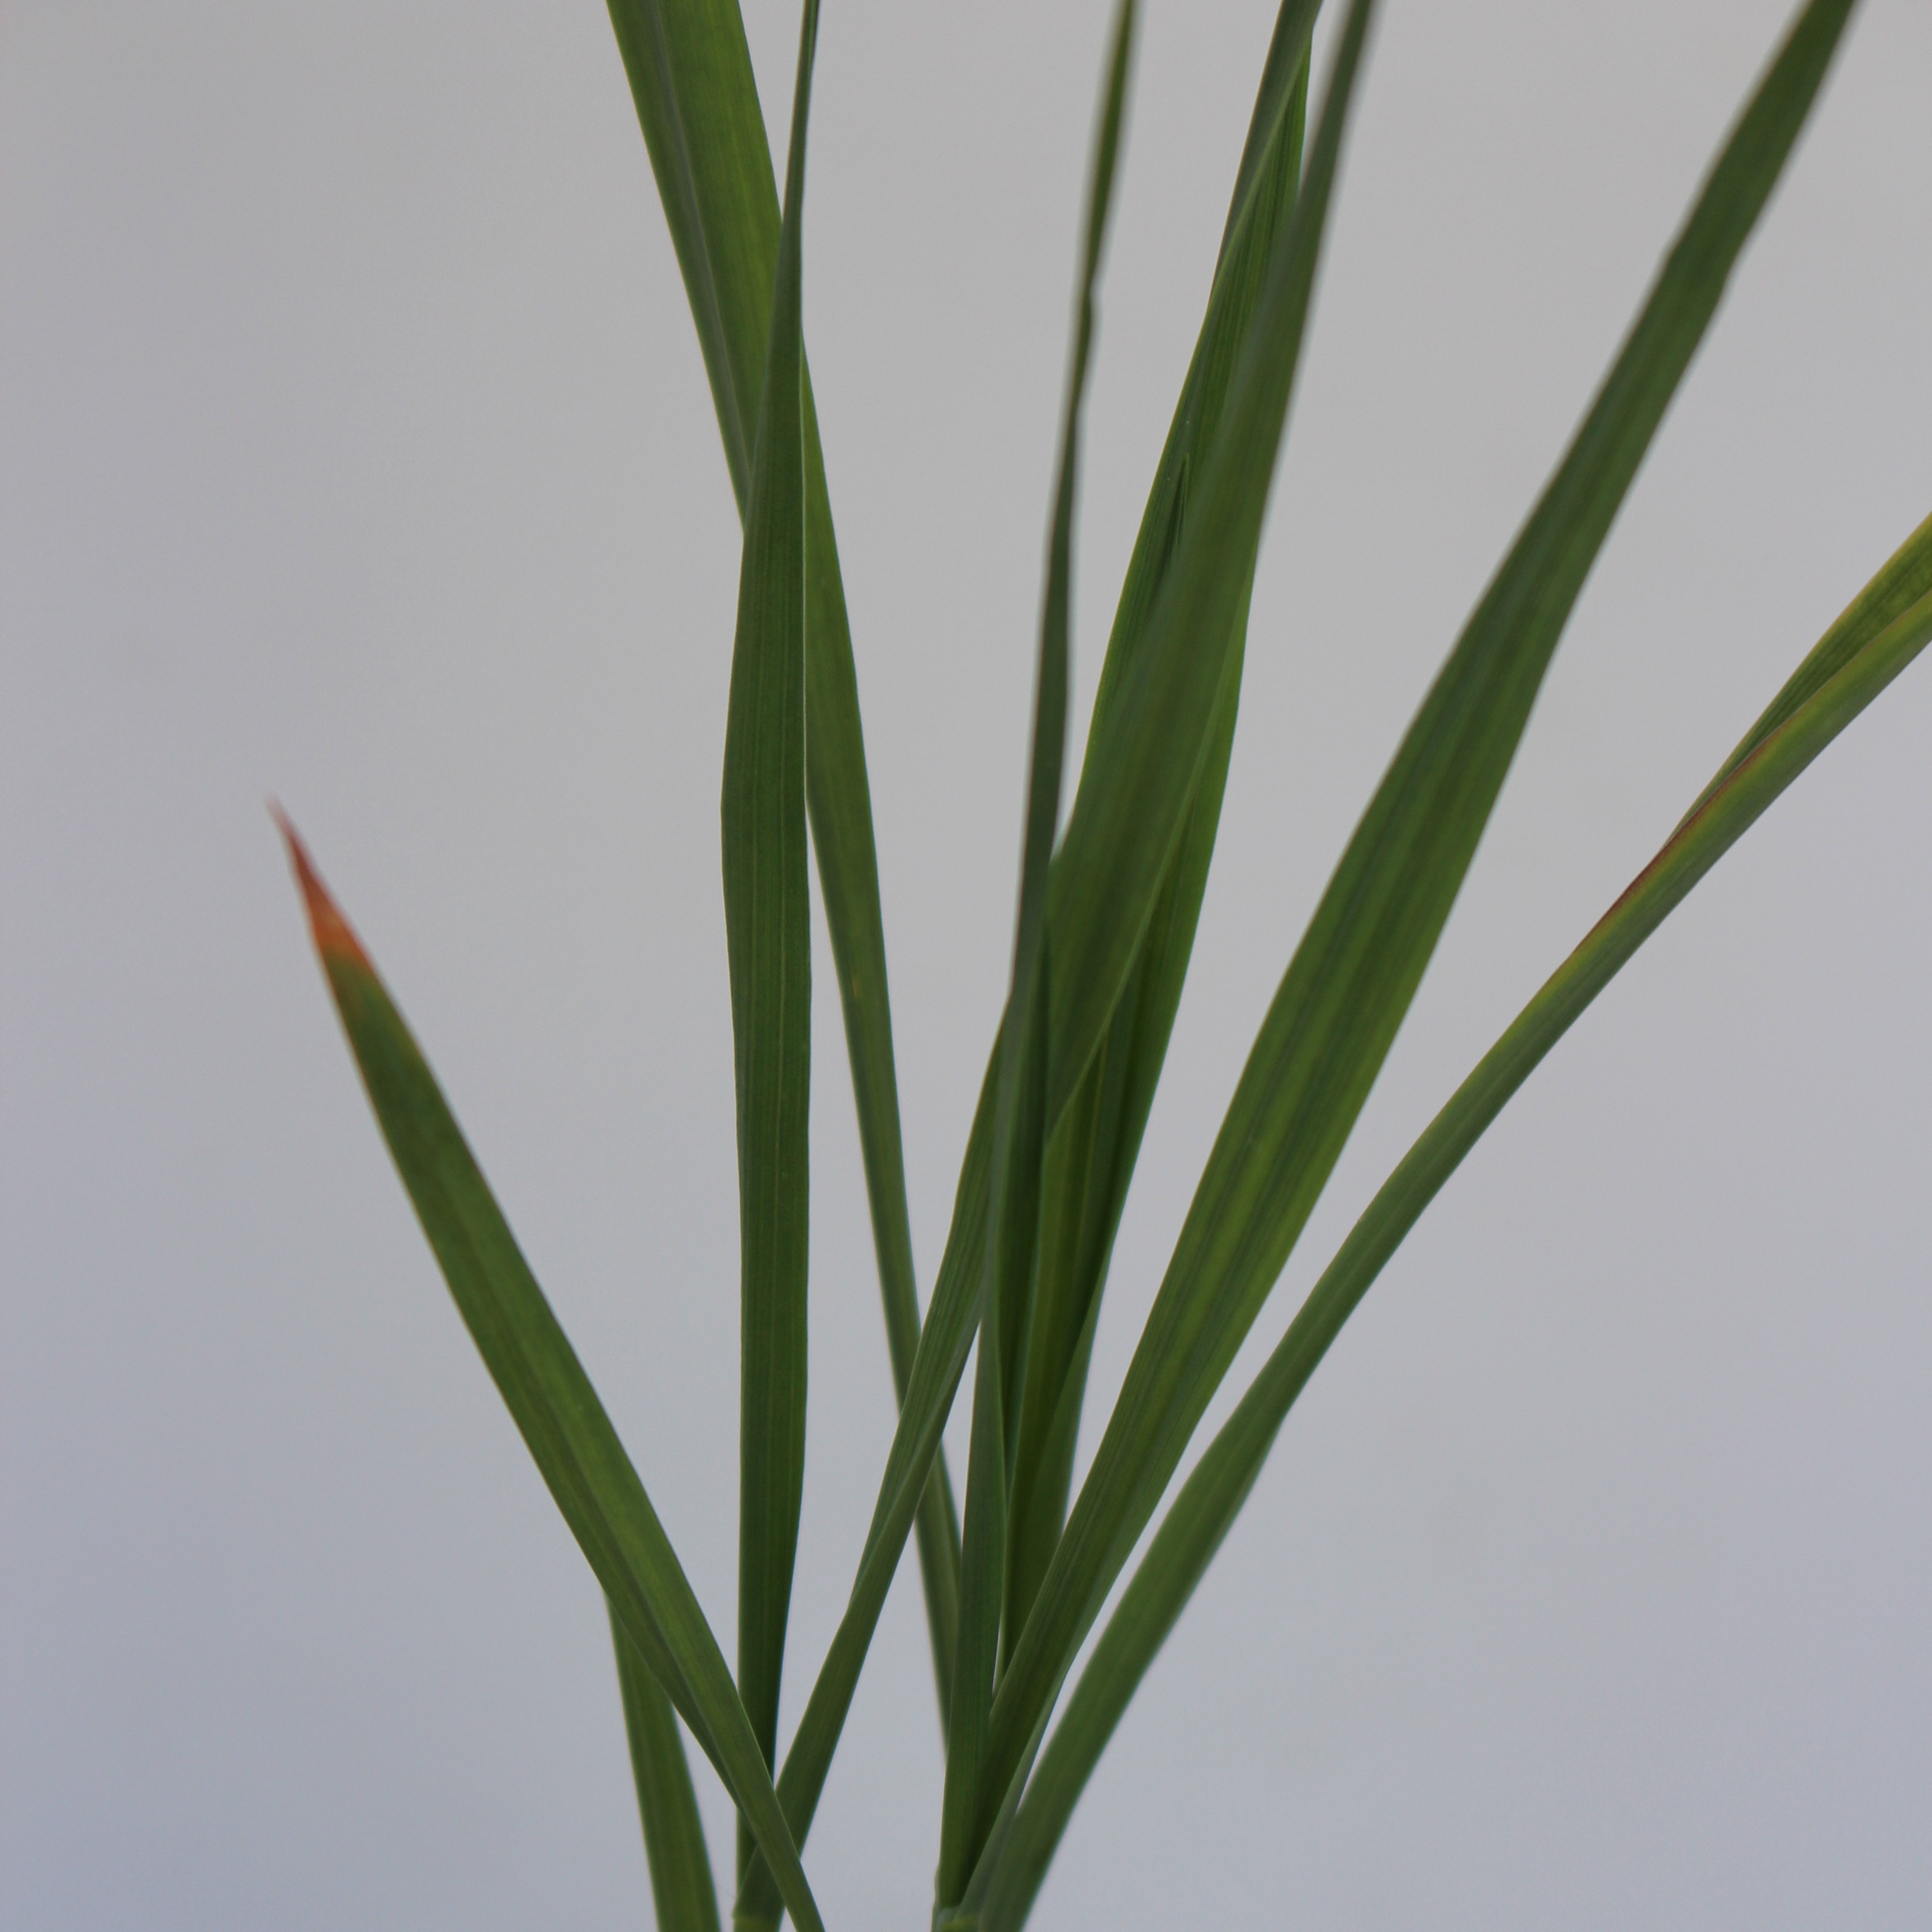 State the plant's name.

Avena sterilis
